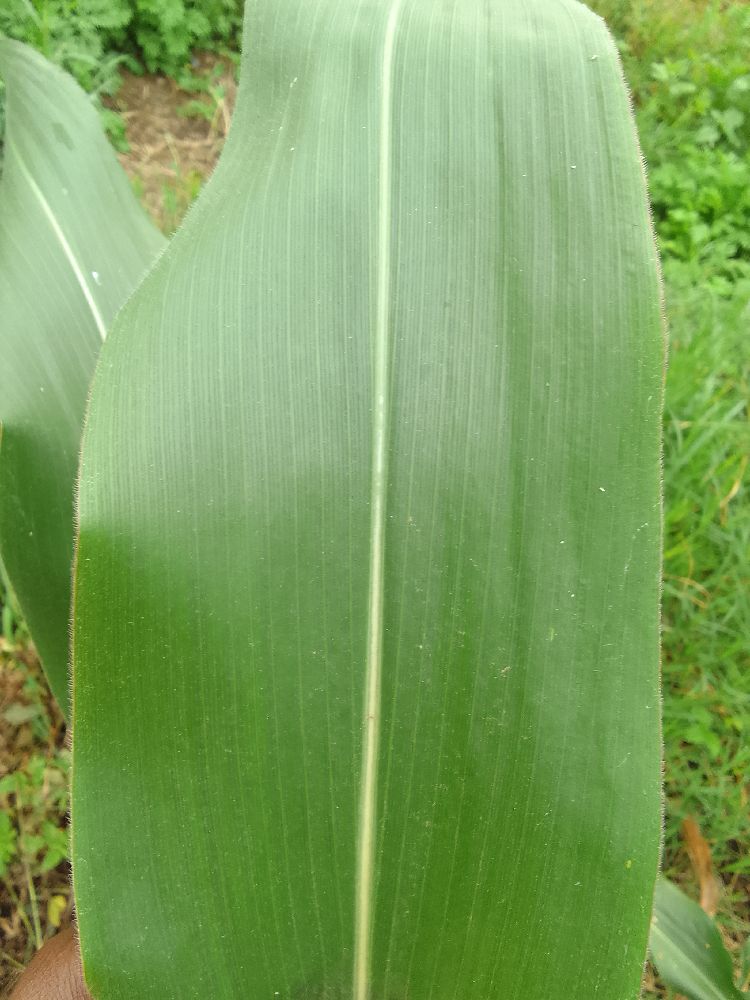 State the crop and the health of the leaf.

maize, healthy
